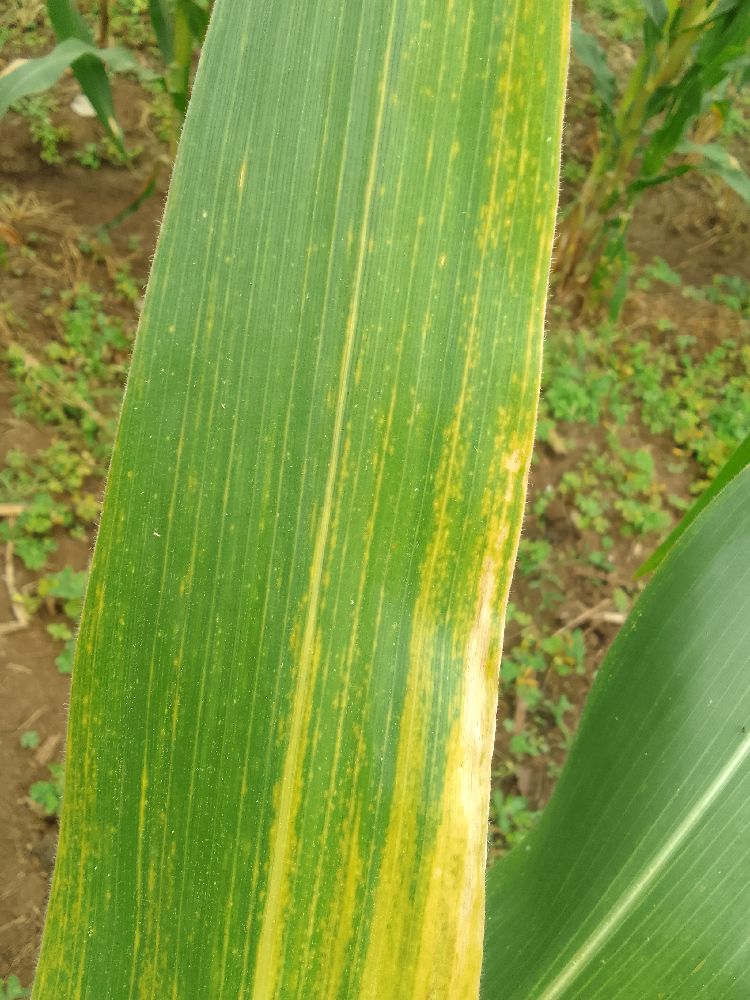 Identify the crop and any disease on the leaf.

maize, maize lethal necrosis
